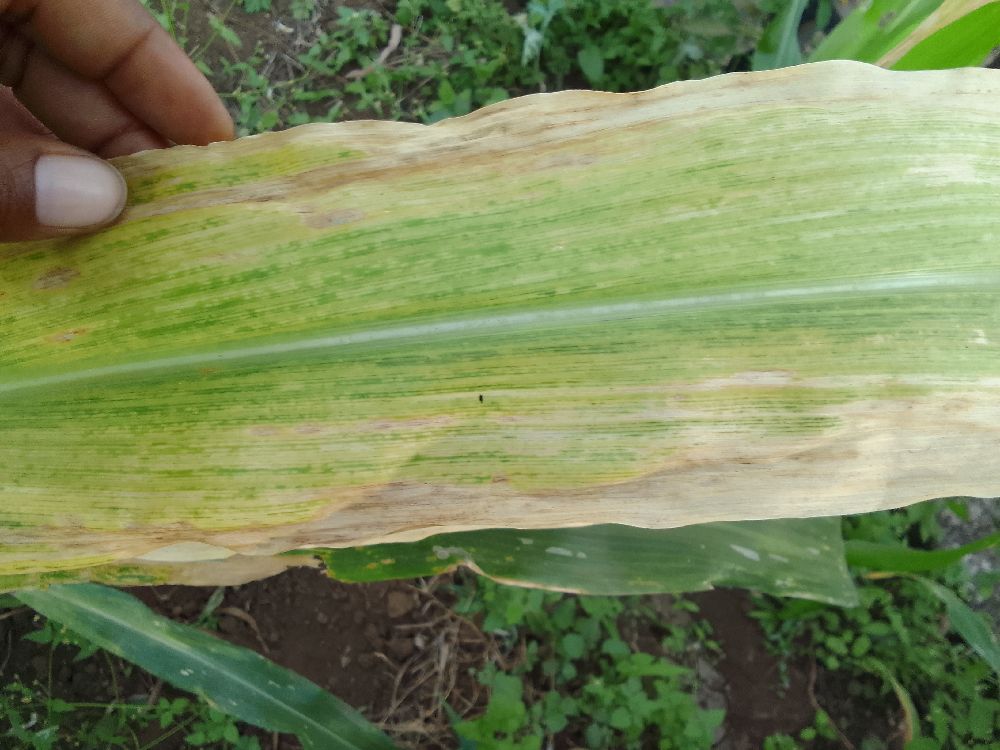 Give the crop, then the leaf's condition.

maize, maize lethal necrosis
